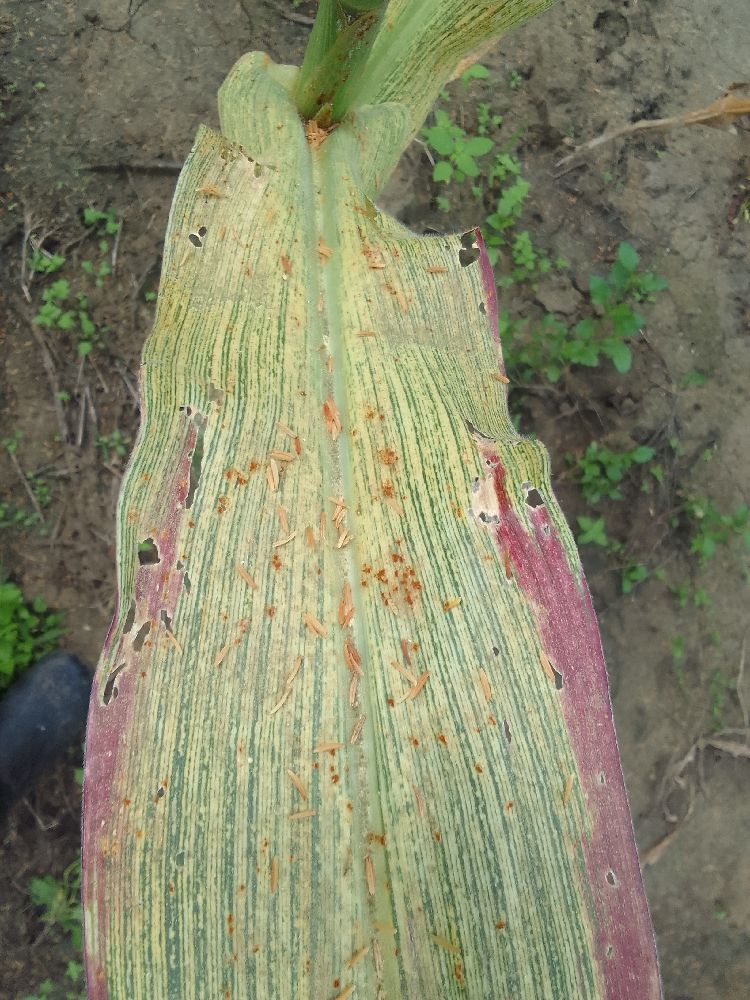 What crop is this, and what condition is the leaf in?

maize, maize streak virus
